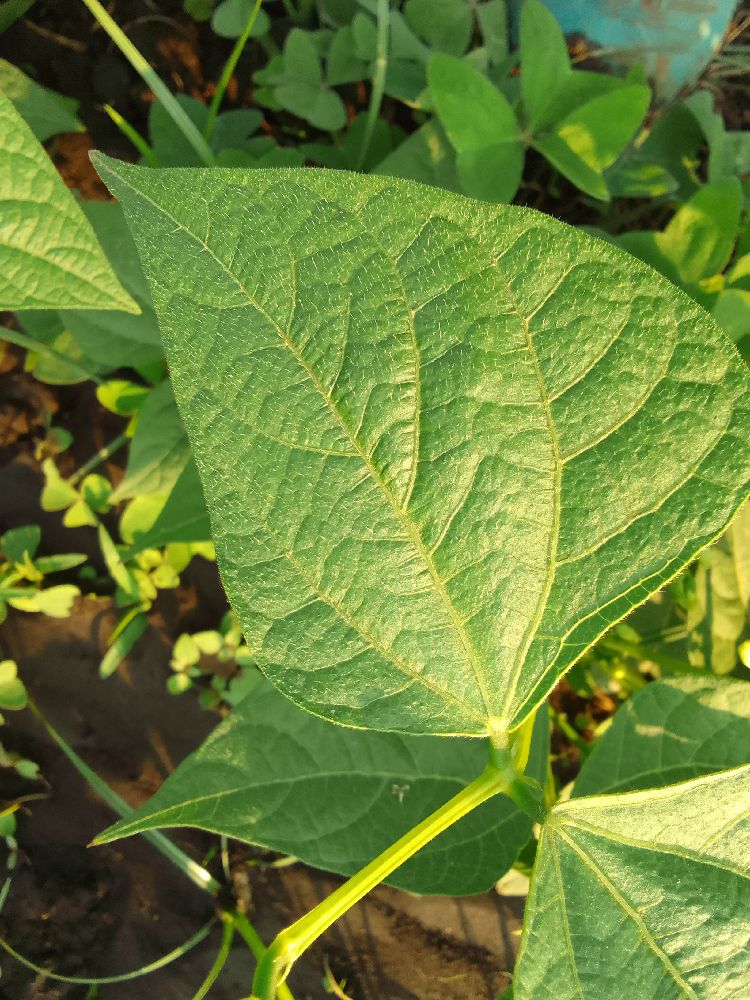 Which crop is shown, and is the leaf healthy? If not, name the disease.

common bean, healthy
